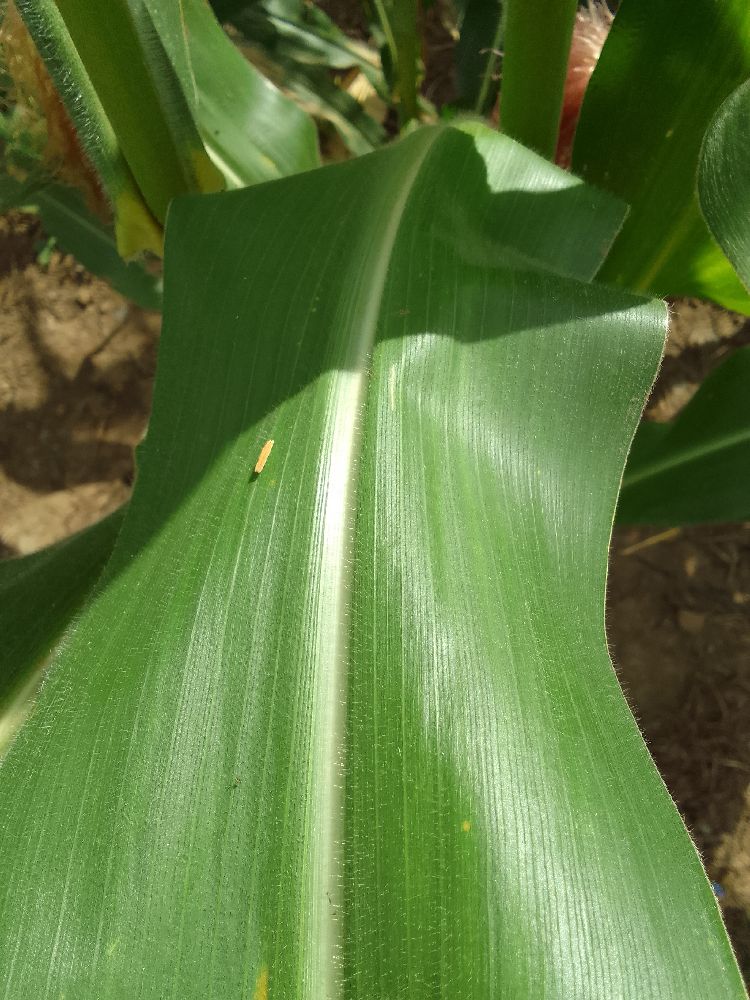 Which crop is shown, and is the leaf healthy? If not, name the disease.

maize, healthy
